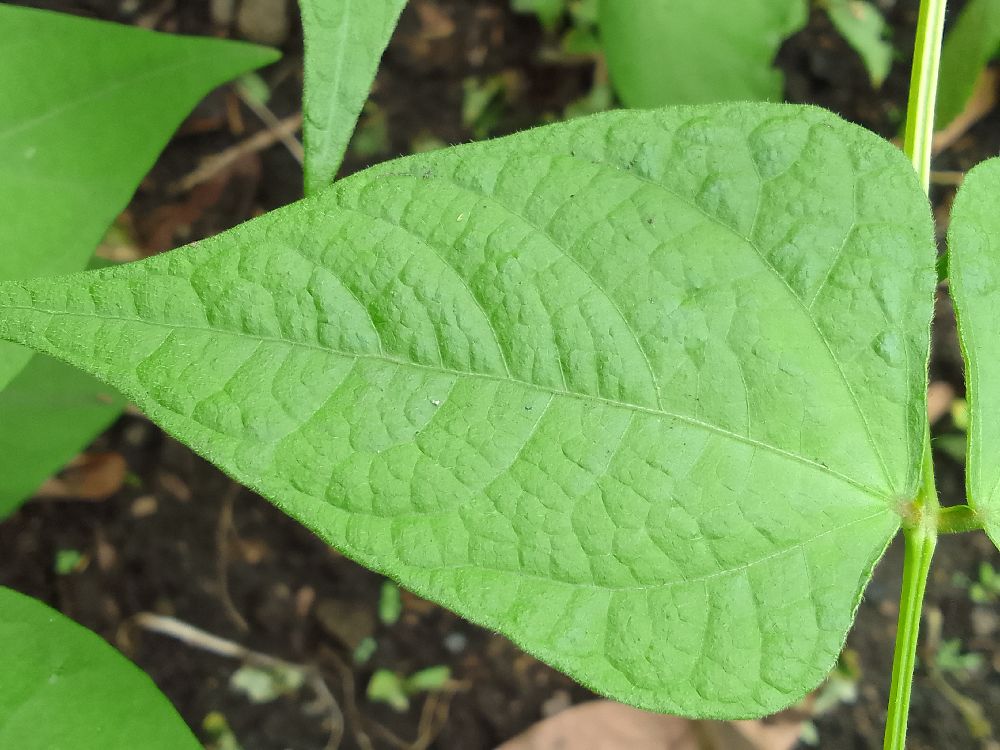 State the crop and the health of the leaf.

common bean, healthy
